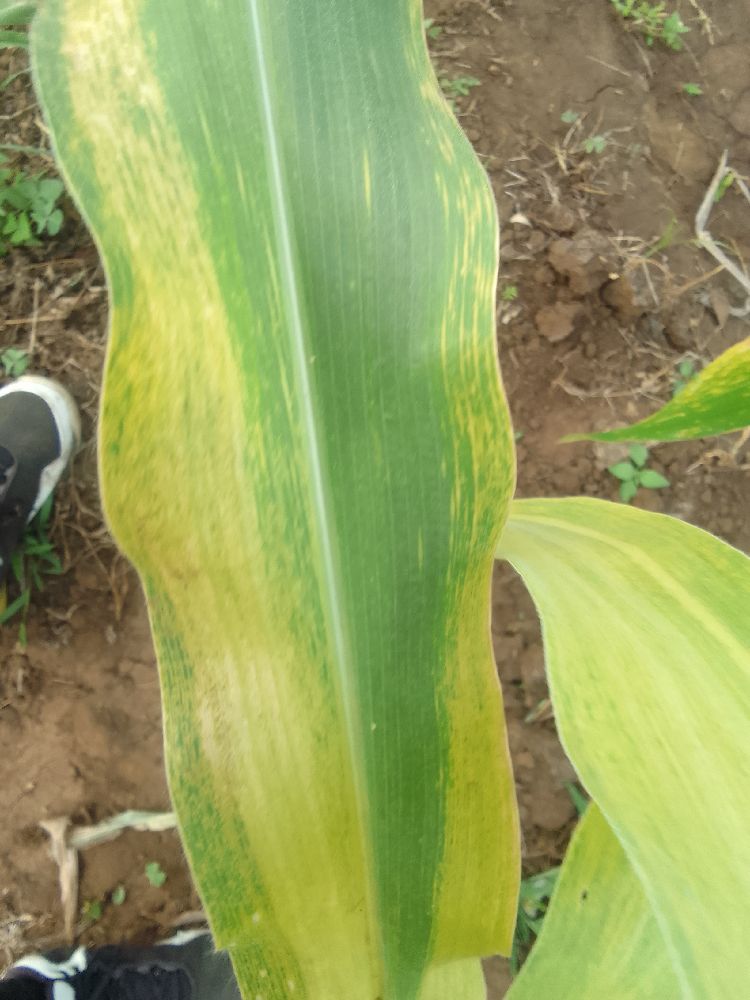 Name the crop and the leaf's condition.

maize, maize lethal necrosis
